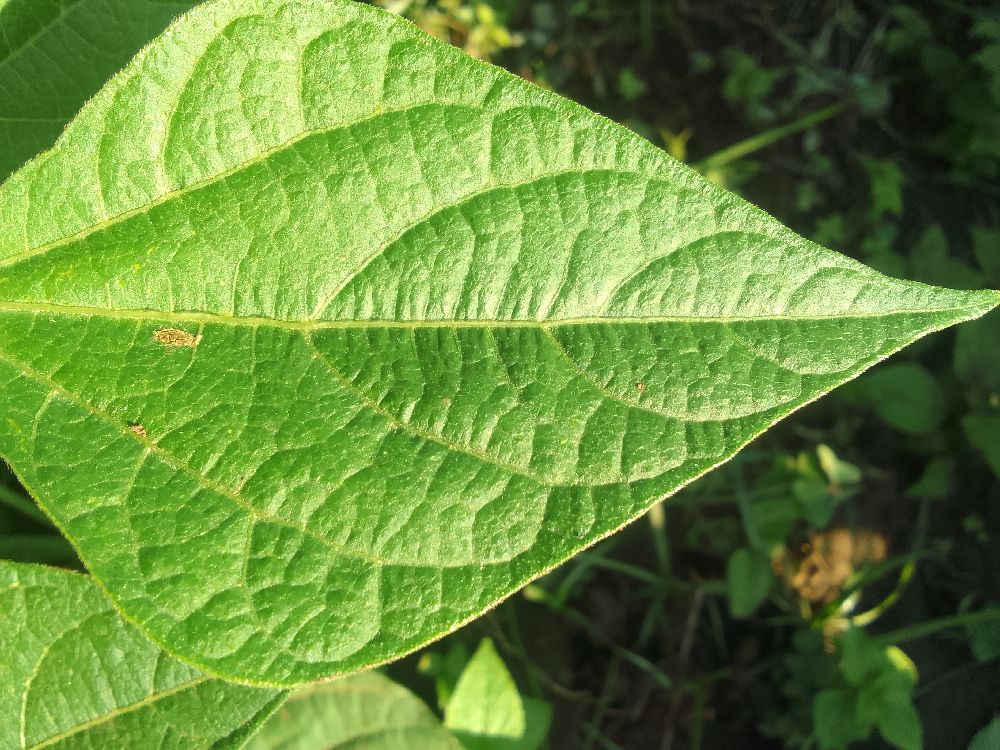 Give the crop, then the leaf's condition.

common bean, healthy
